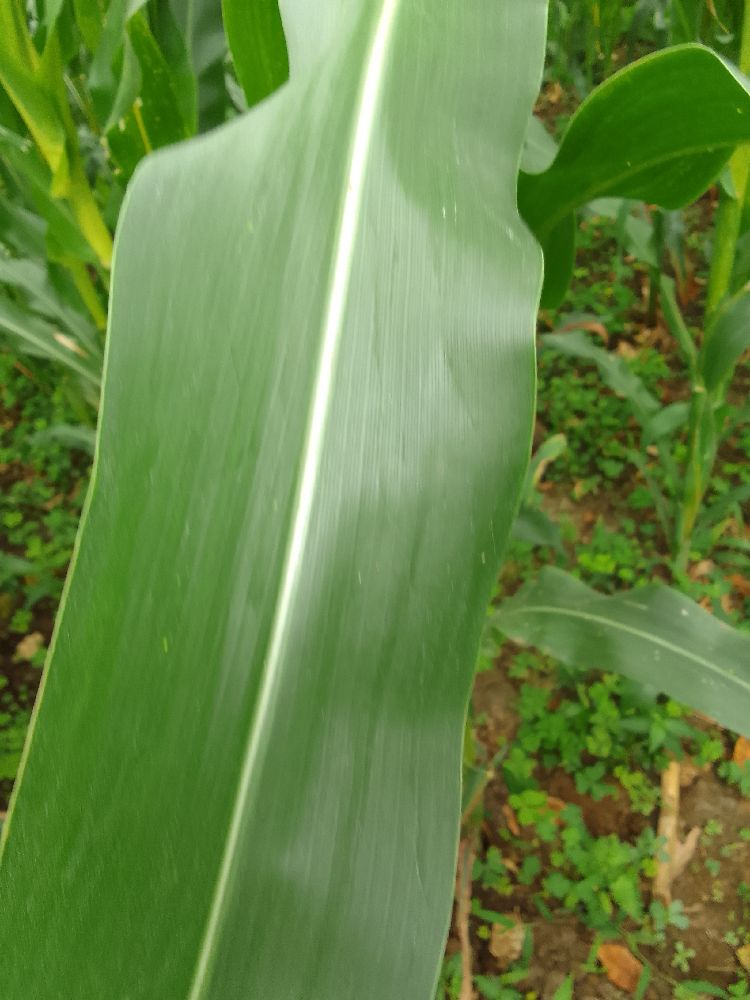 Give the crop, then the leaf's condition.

maize, healthy
